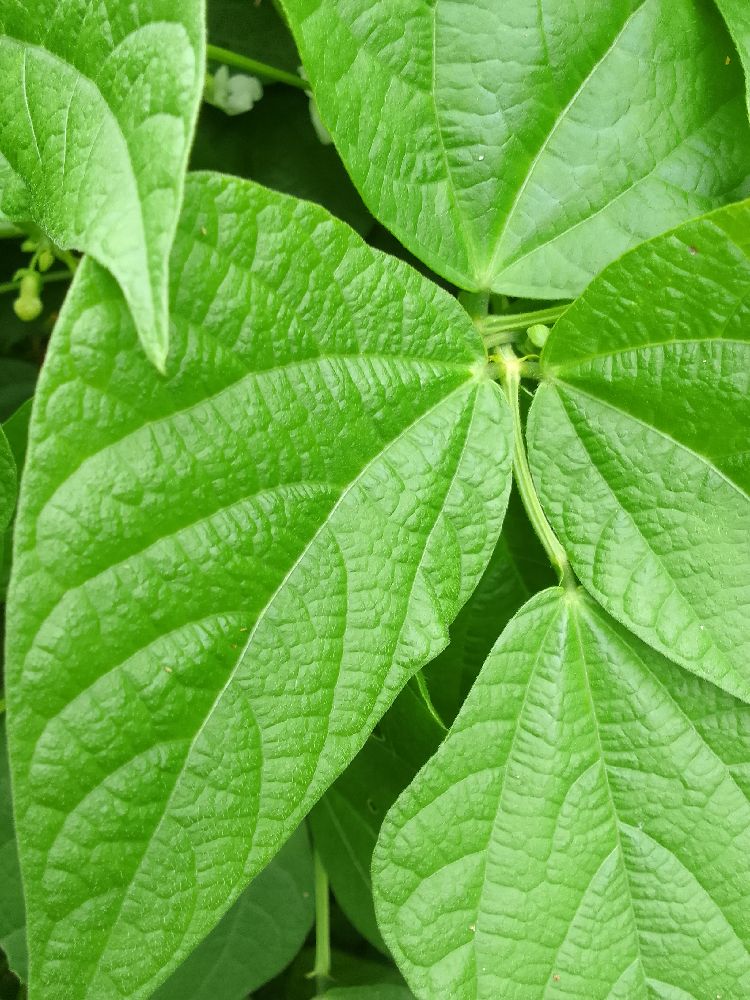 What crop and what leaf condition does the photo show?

common bean, healthy
